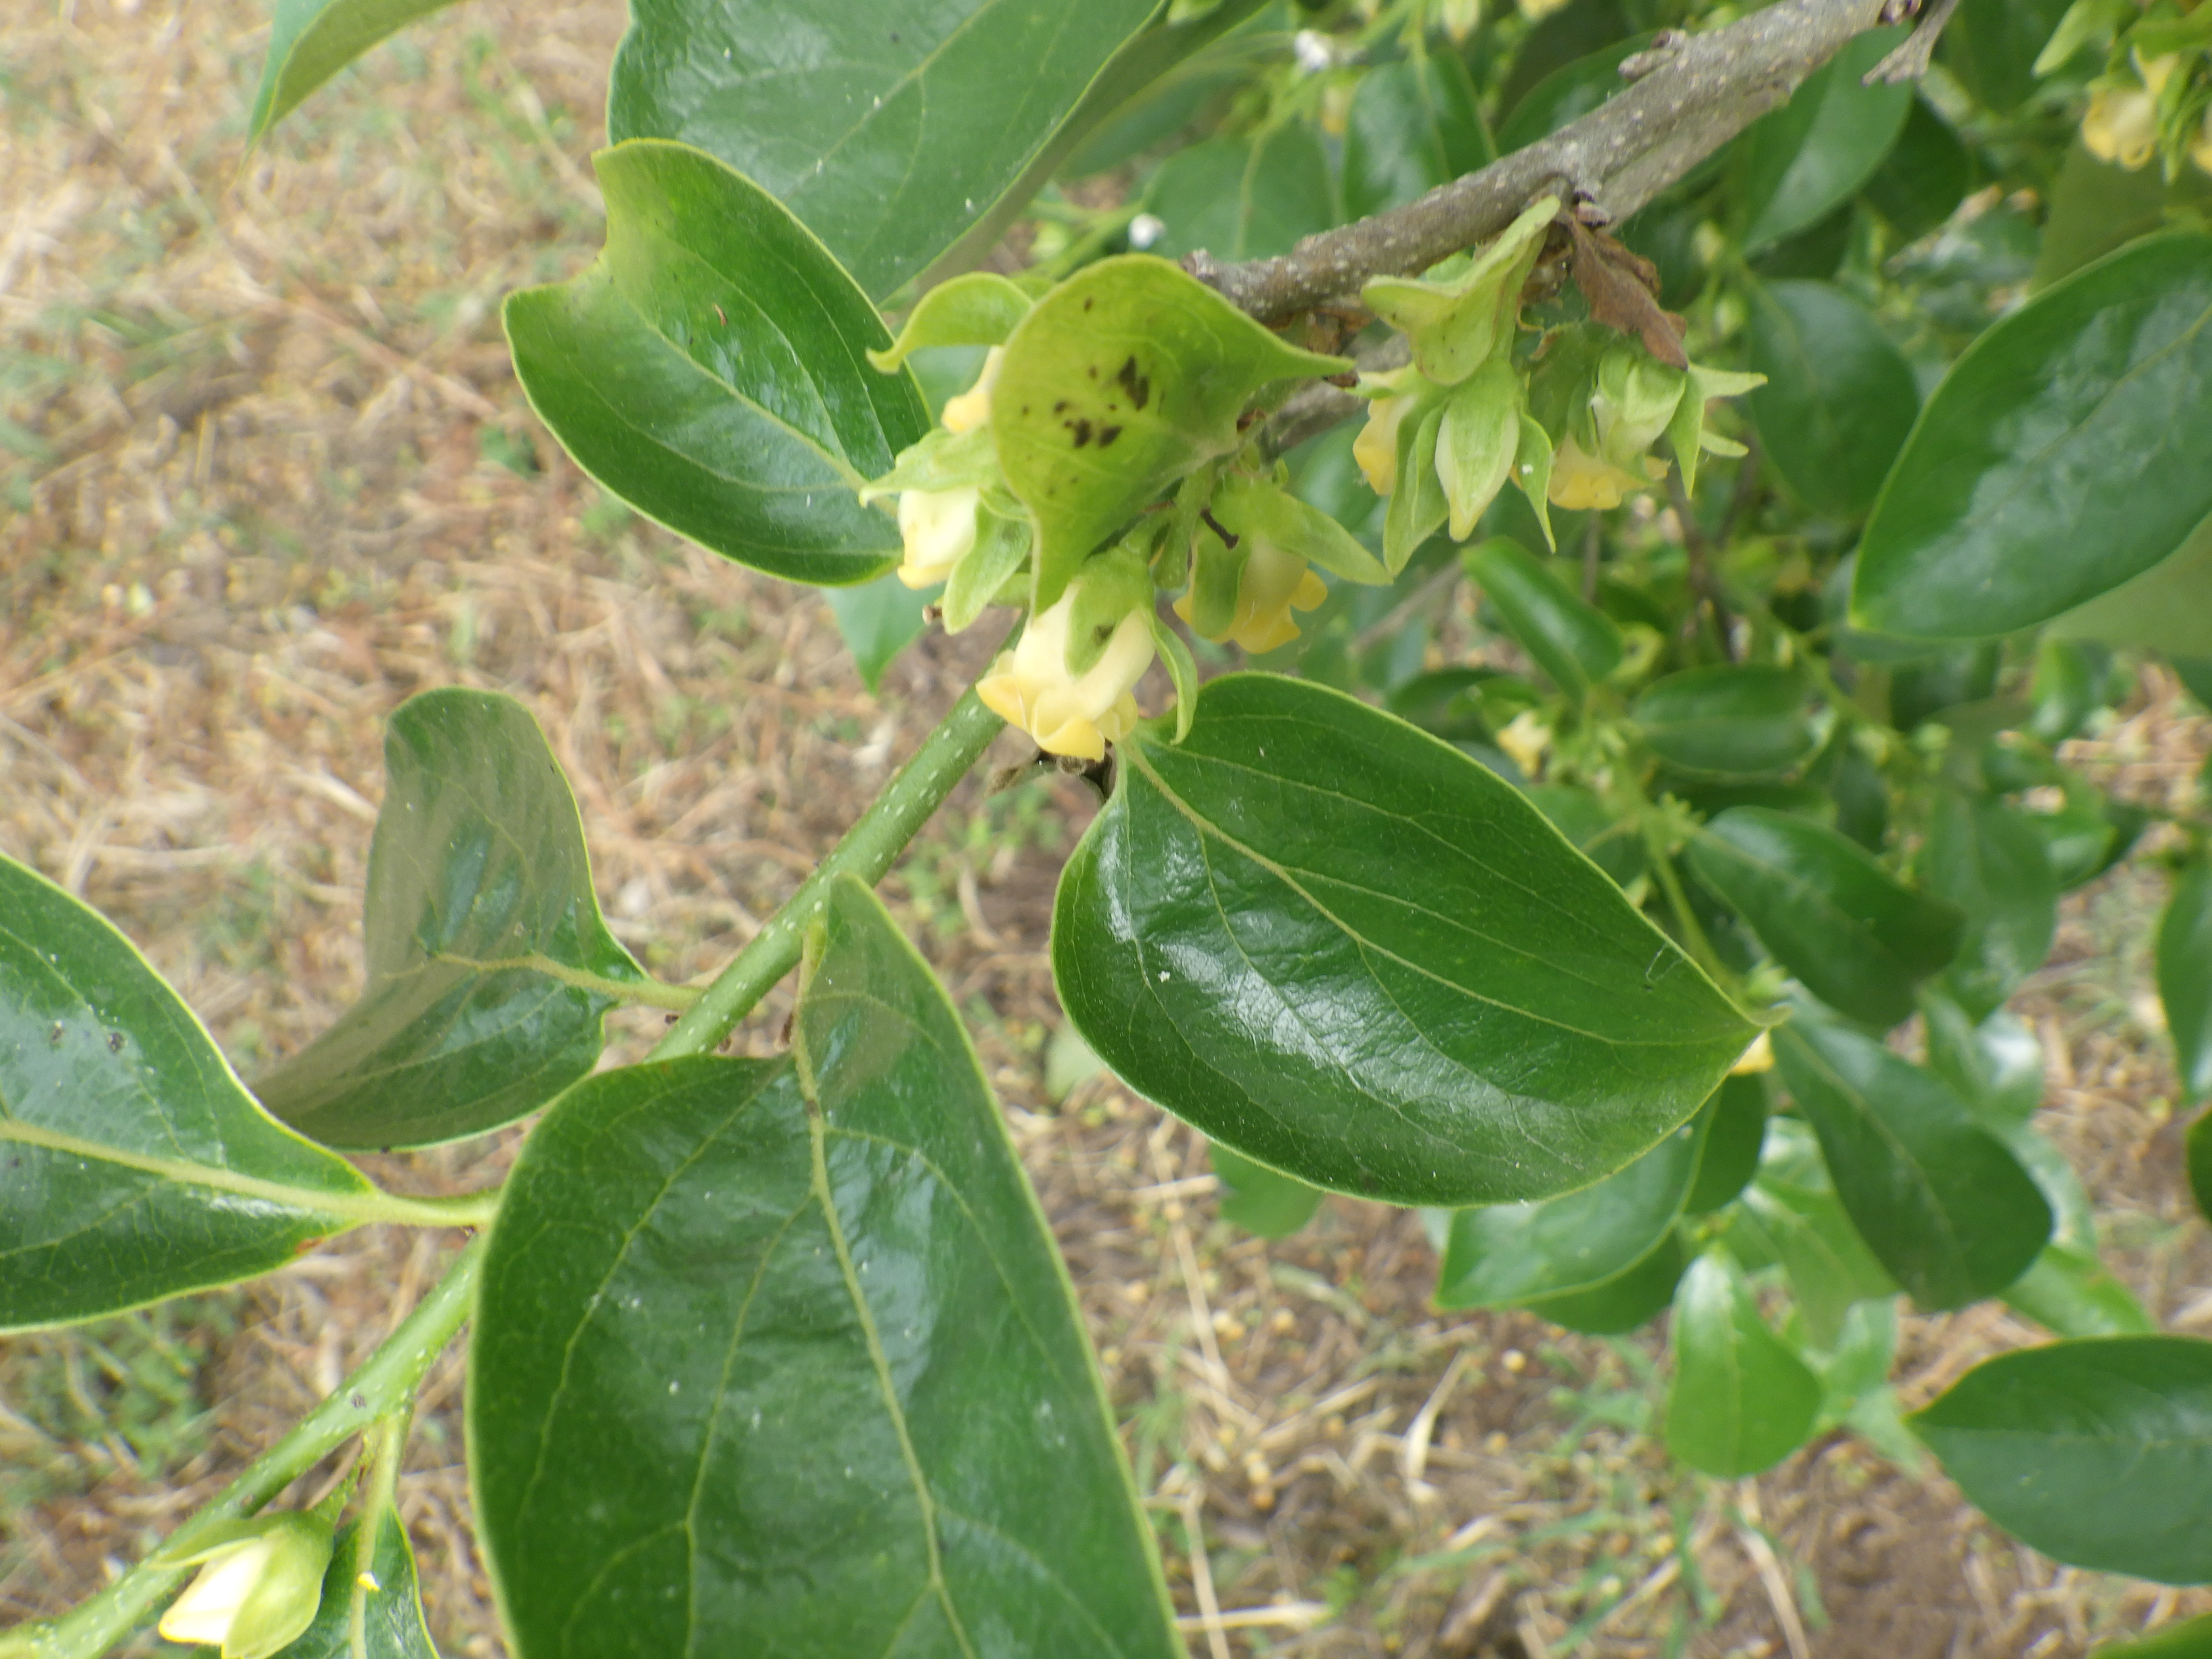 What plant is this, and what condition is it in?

persimmon, anthracnose
